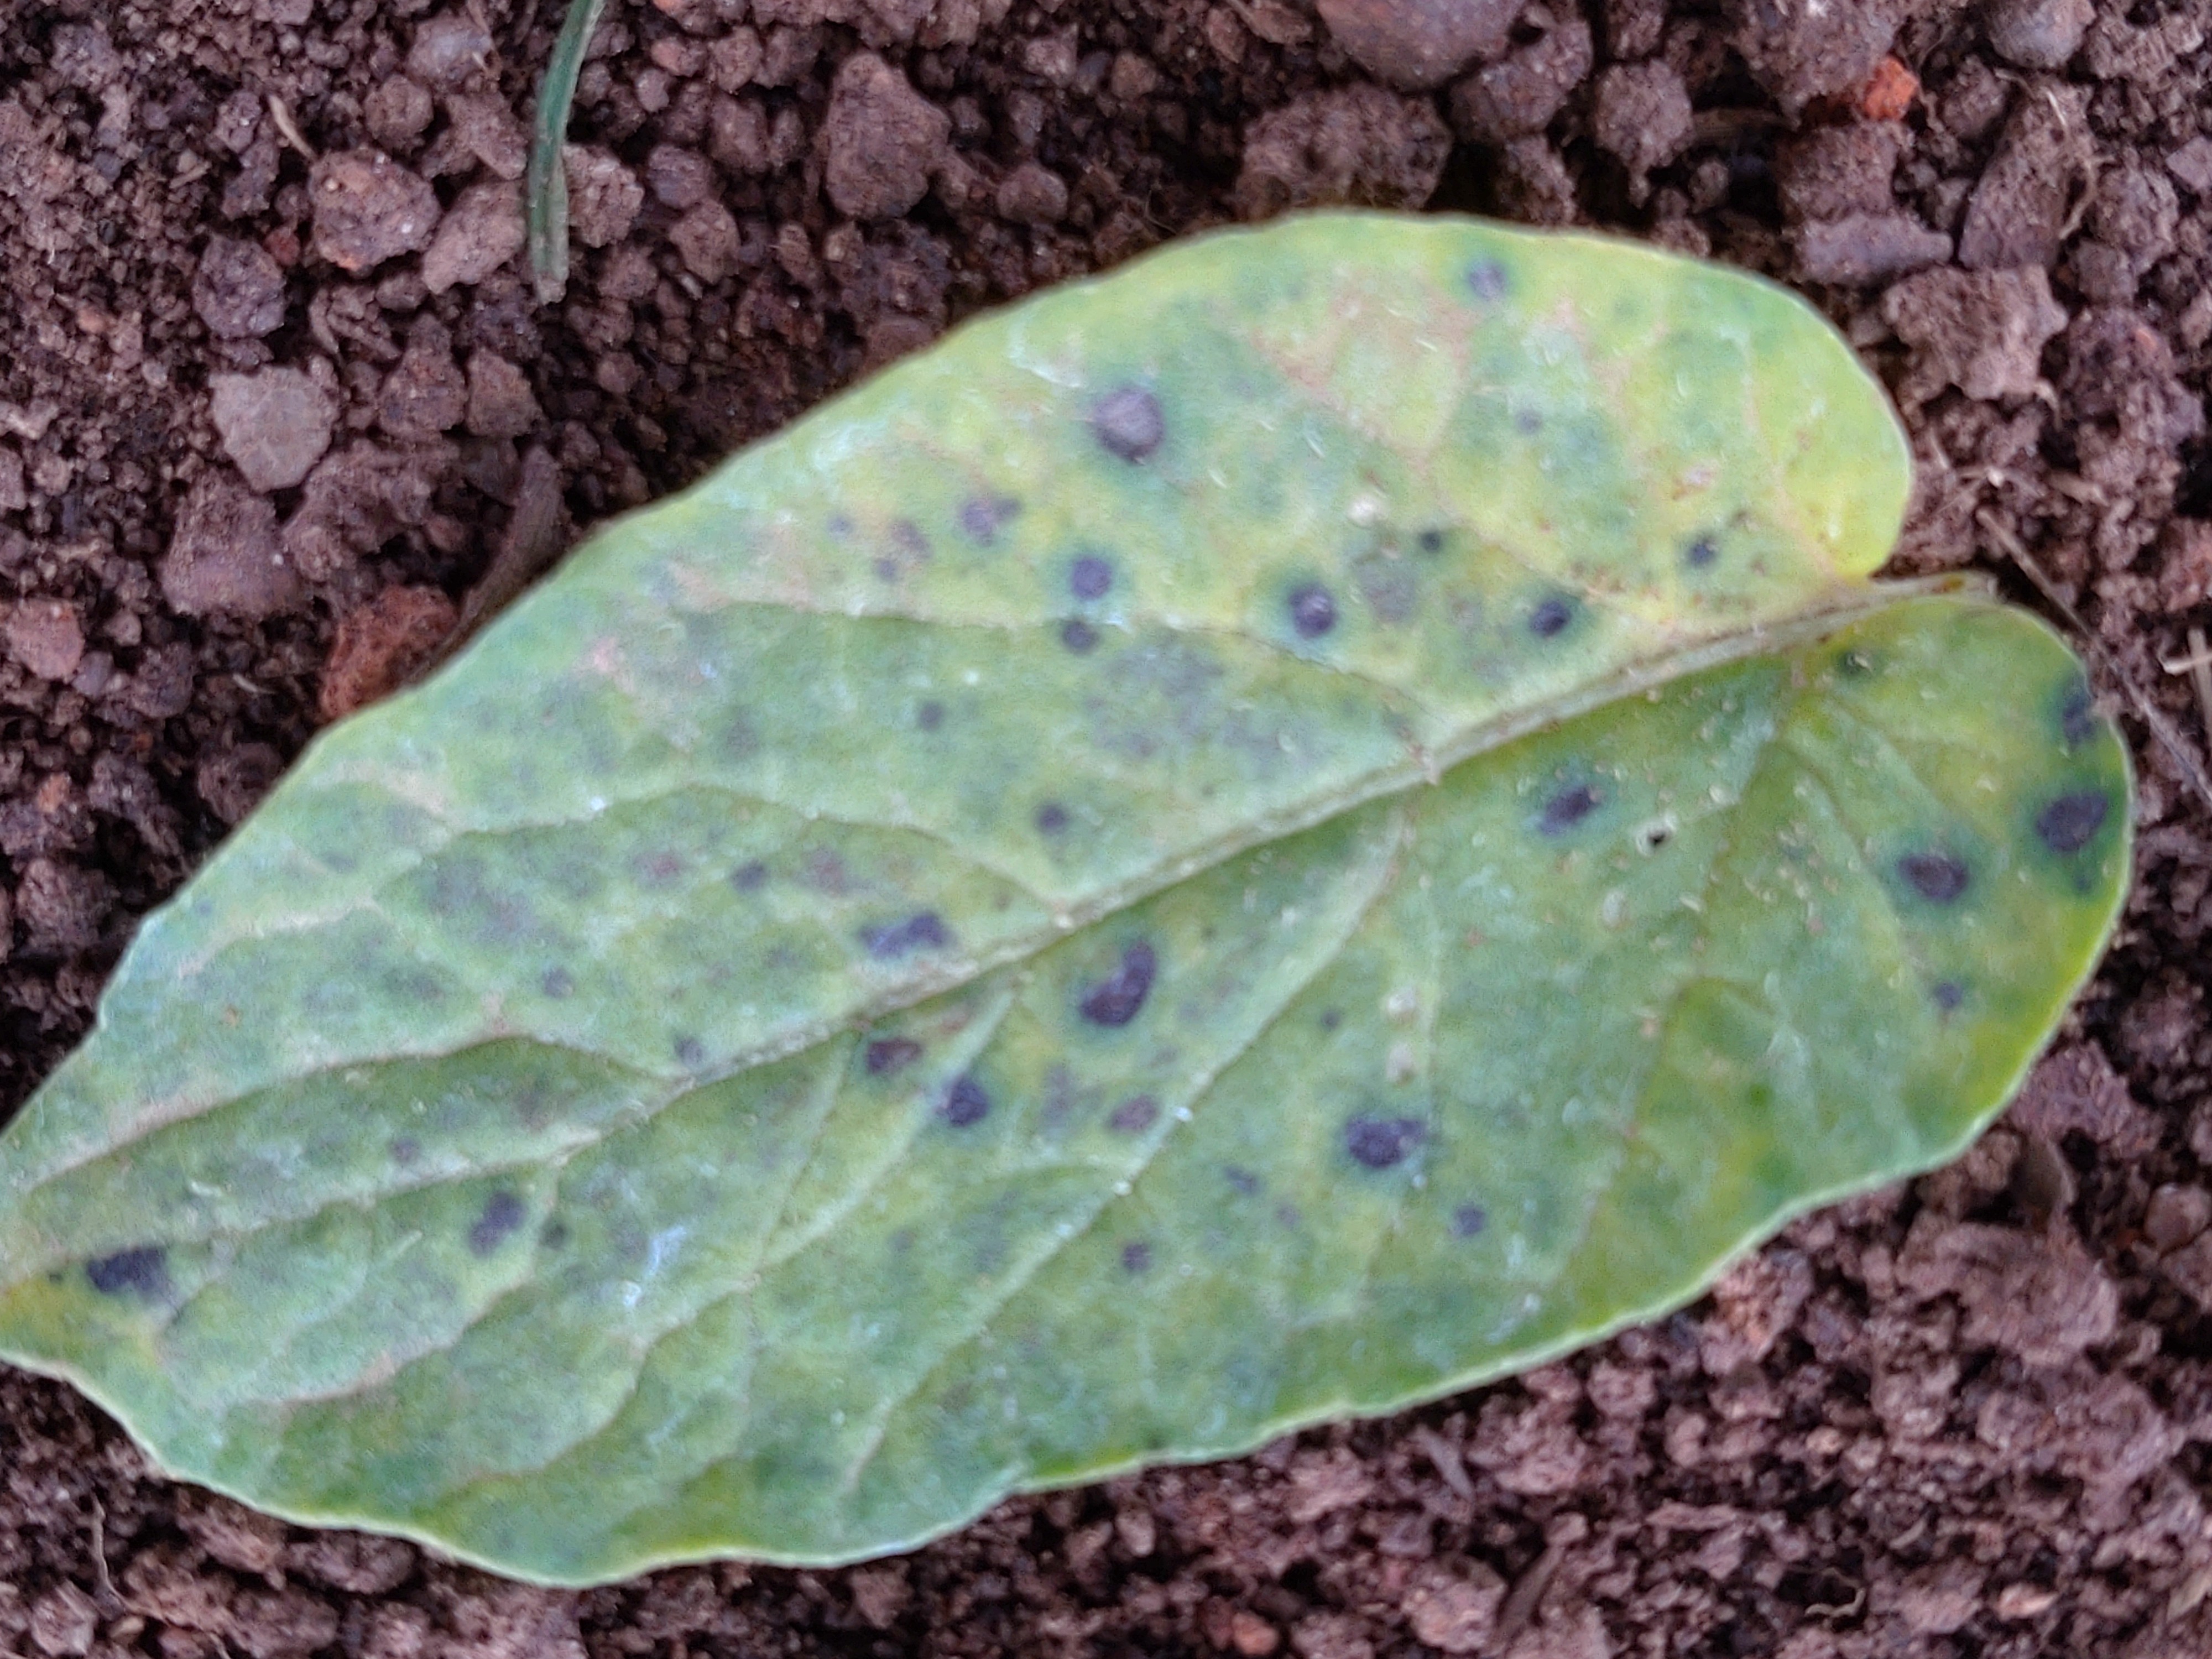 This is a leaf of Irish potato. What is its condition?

late blight
